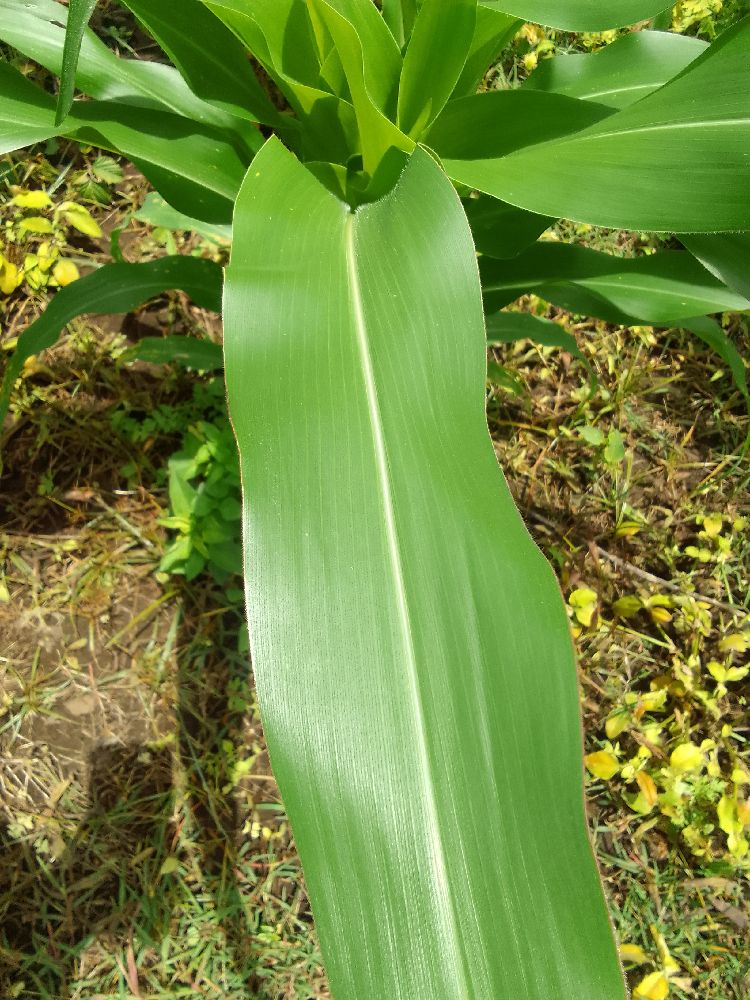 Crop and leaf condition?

maize, healthy
